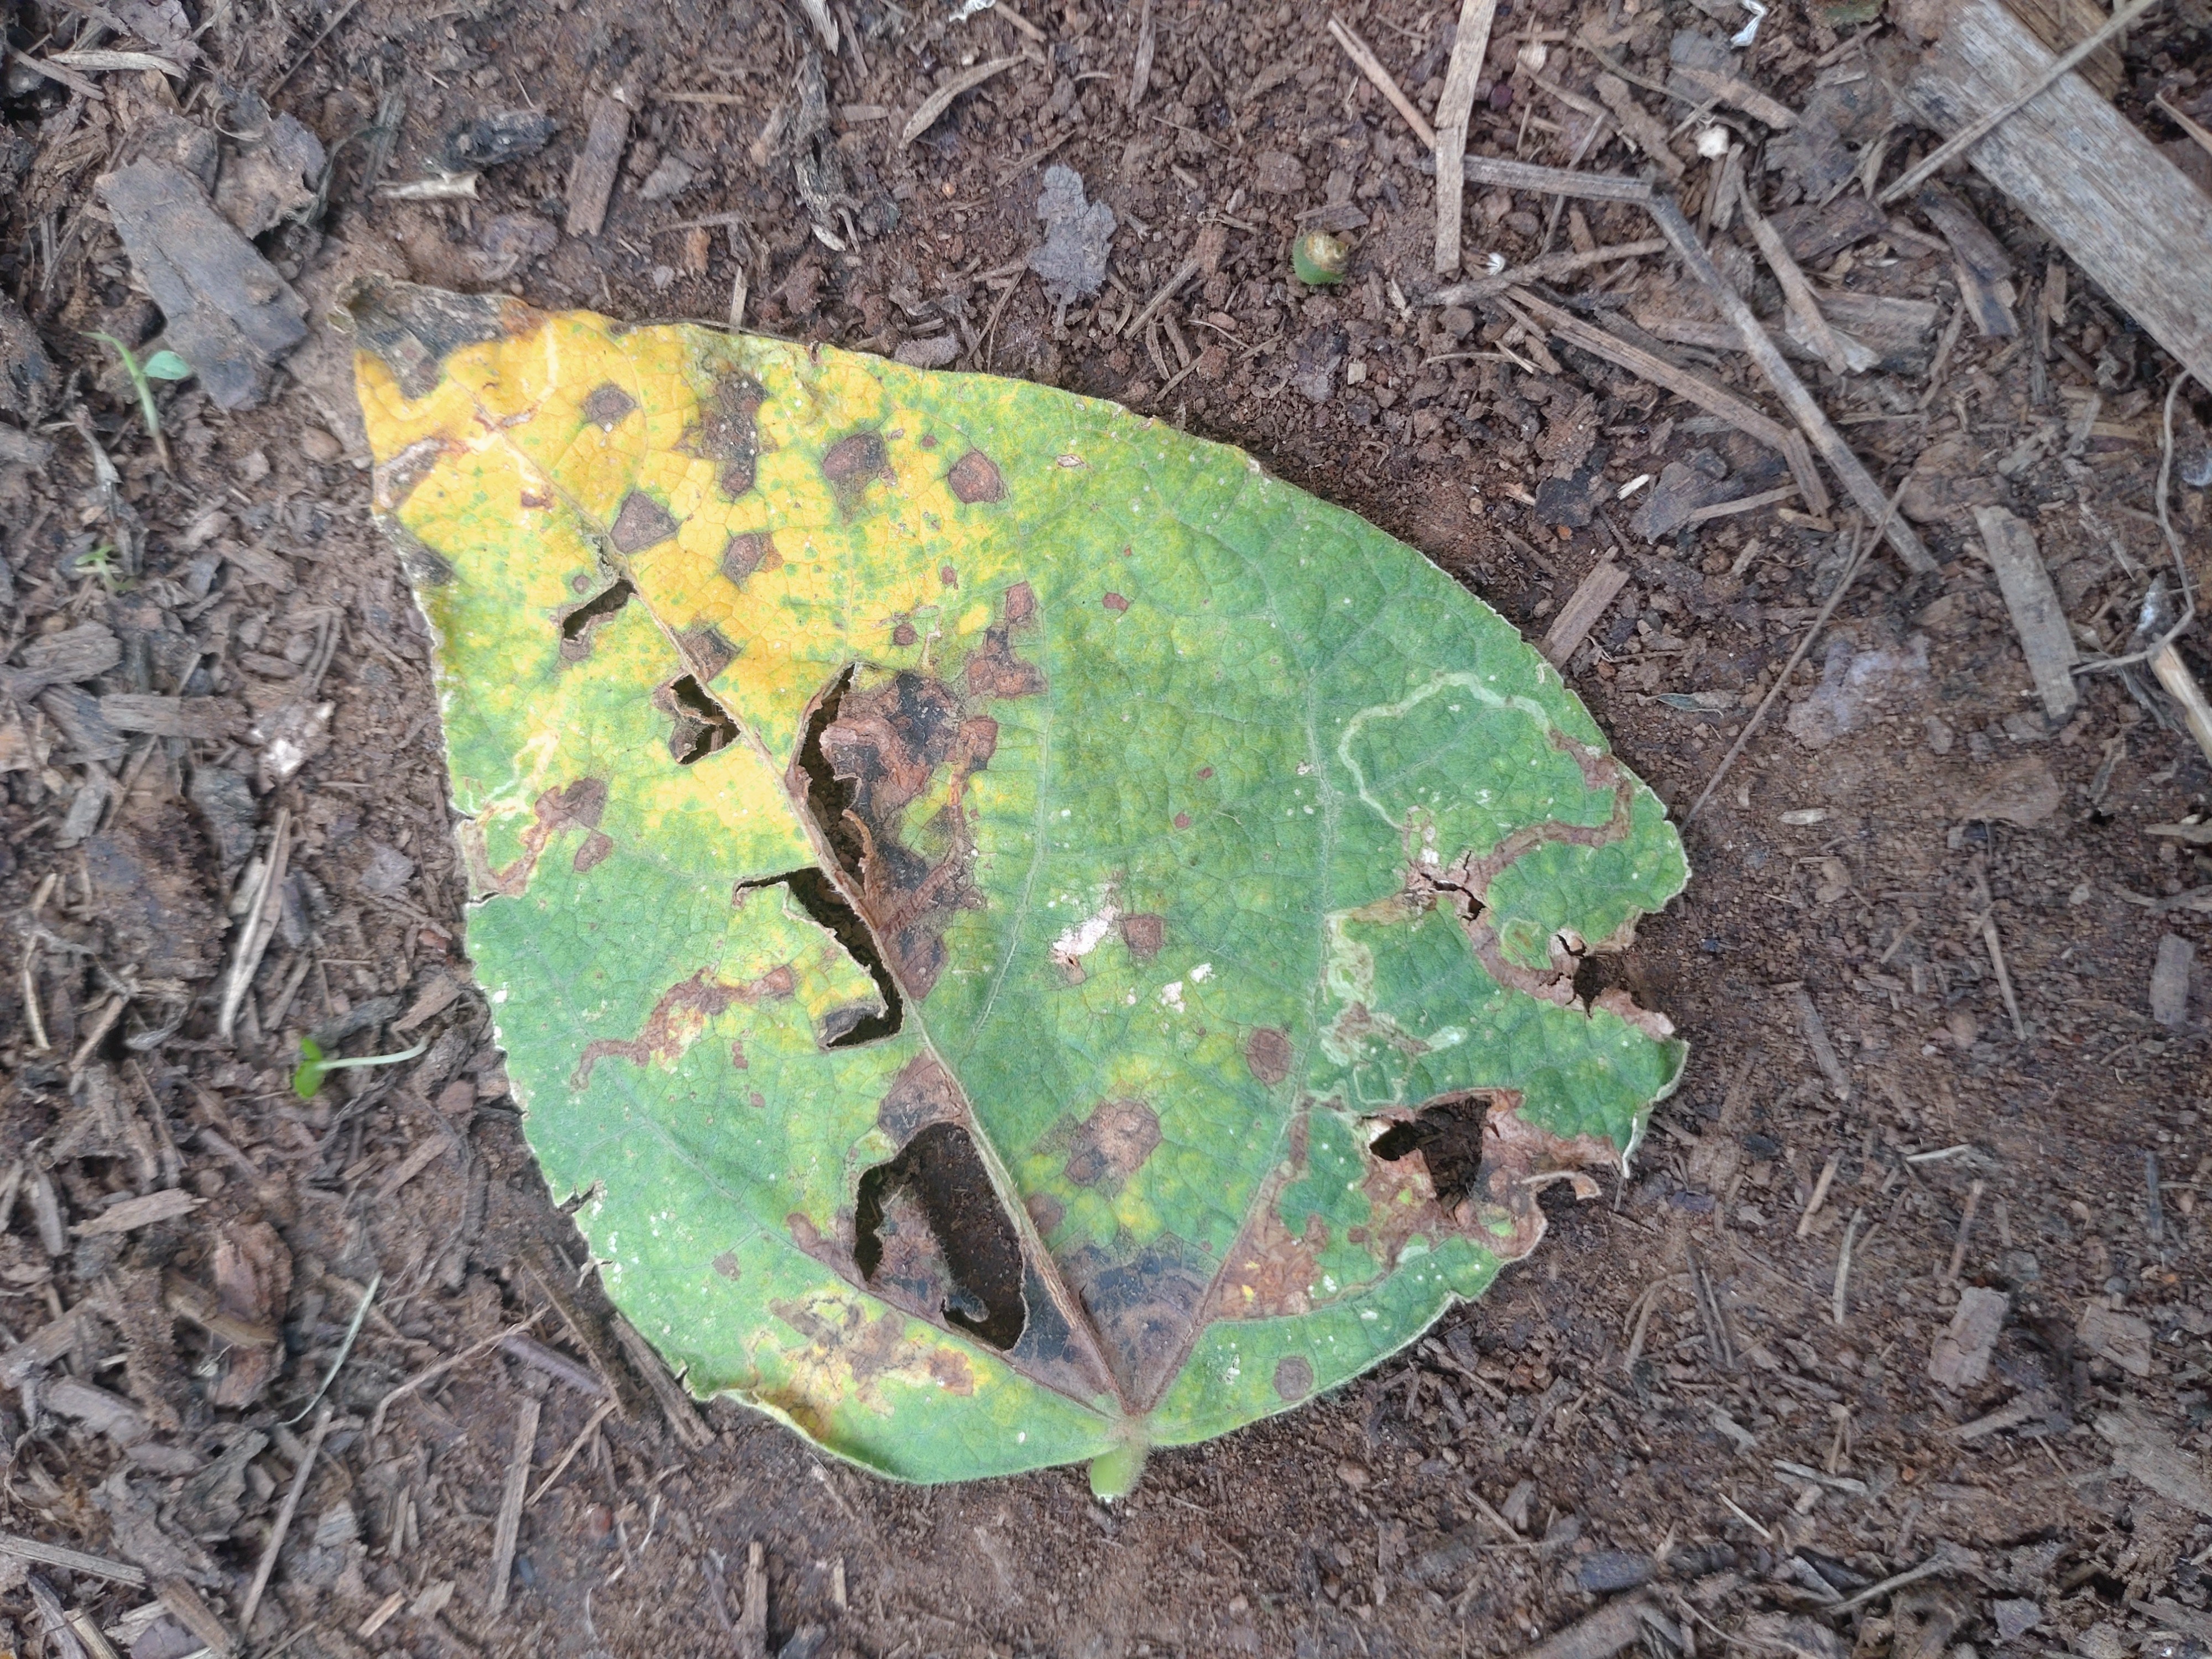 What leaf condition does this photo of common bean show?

anthracnose
